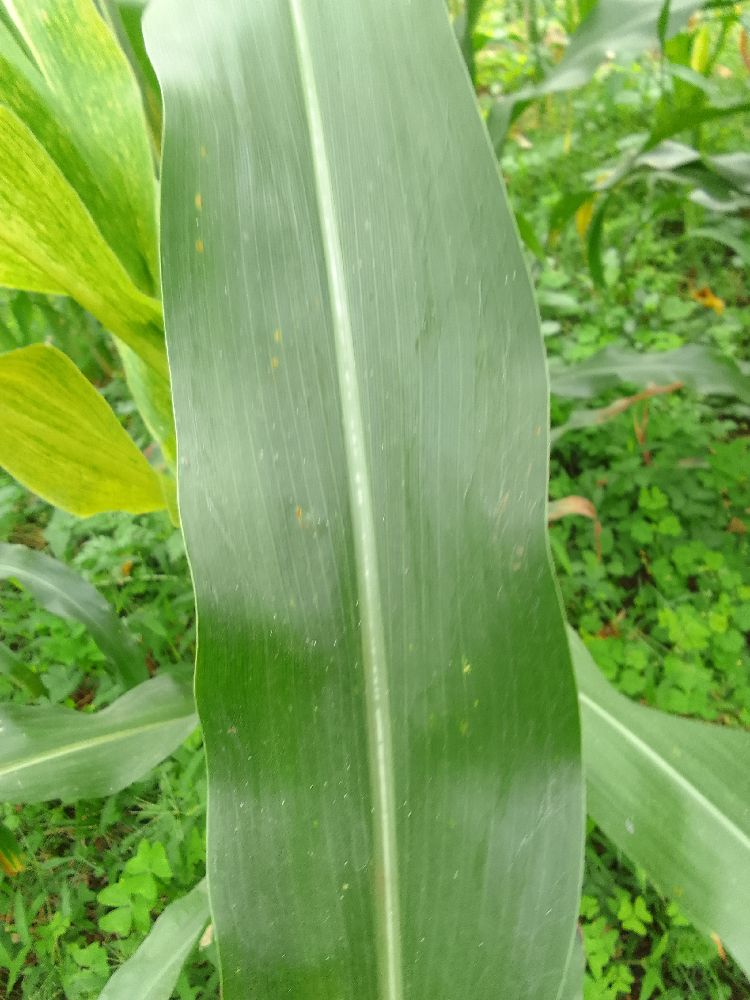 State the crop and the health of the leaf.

maize, healthy
